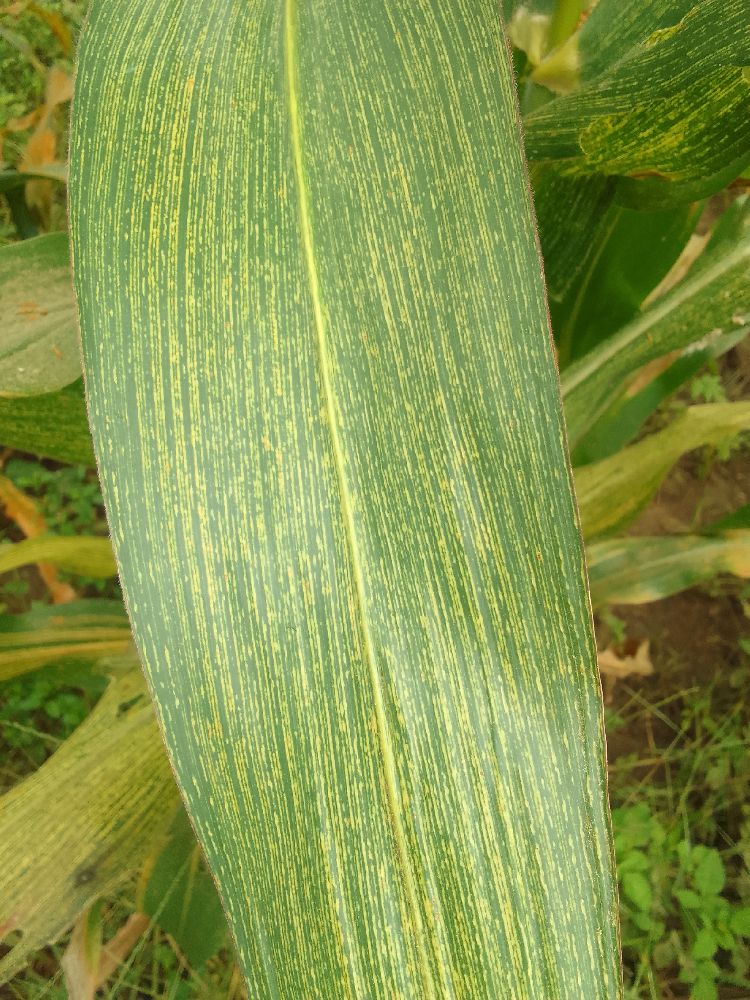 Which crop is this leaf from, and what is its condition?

maize, maize streak virus
